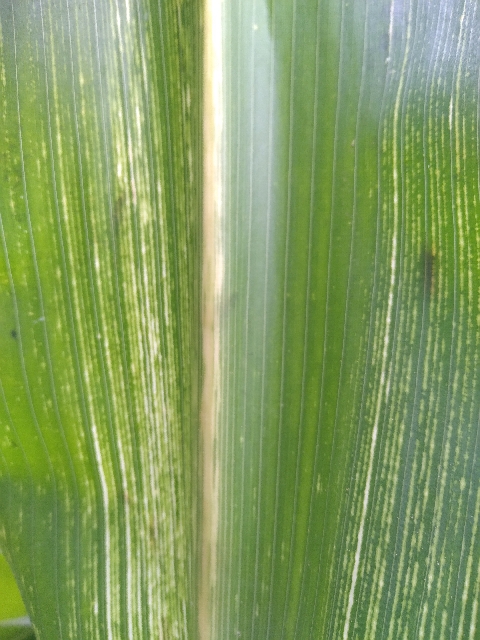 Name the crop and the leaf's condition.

maize, maize streak virus
